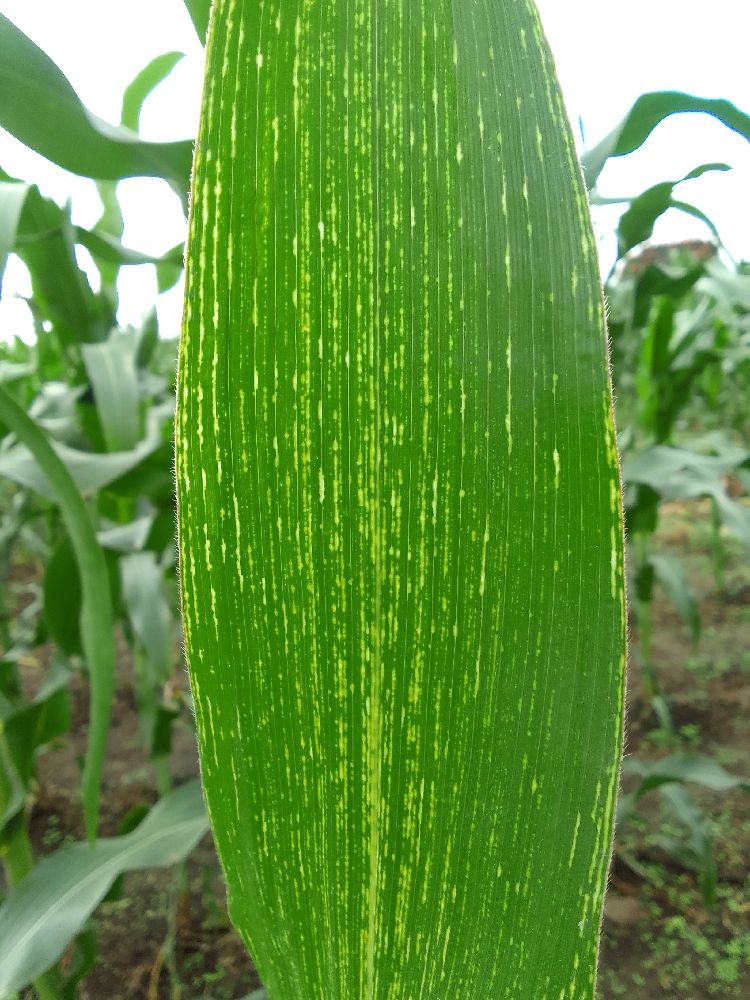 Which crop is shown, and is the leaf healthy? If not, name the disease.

maize, maize streak virus
